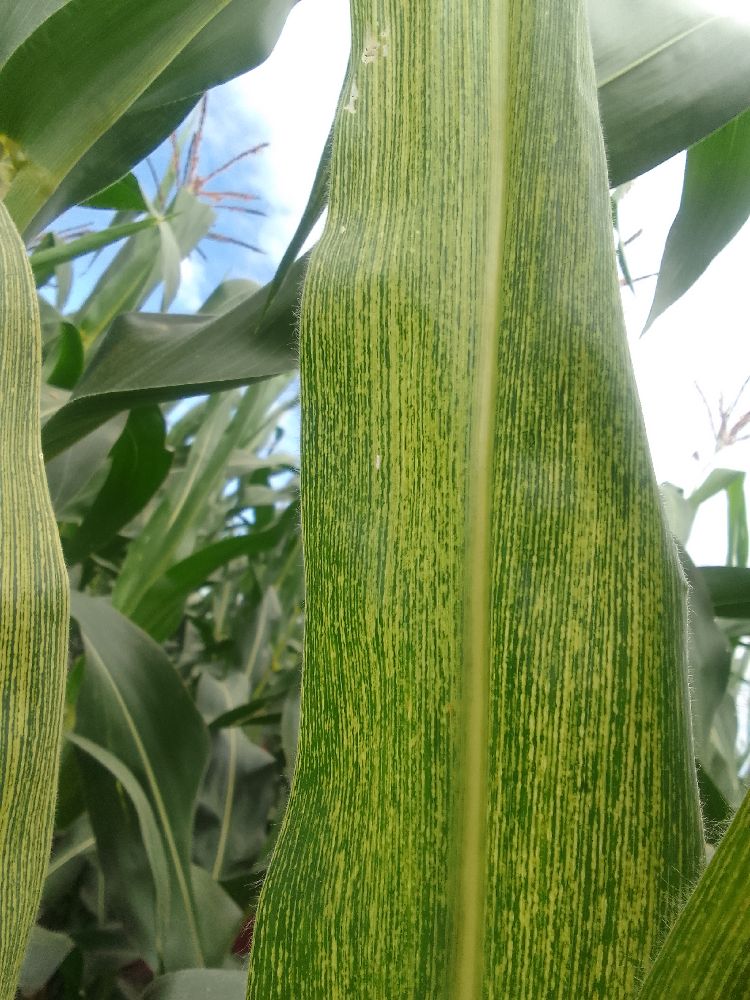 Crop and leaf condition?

maize, maize streak virus
